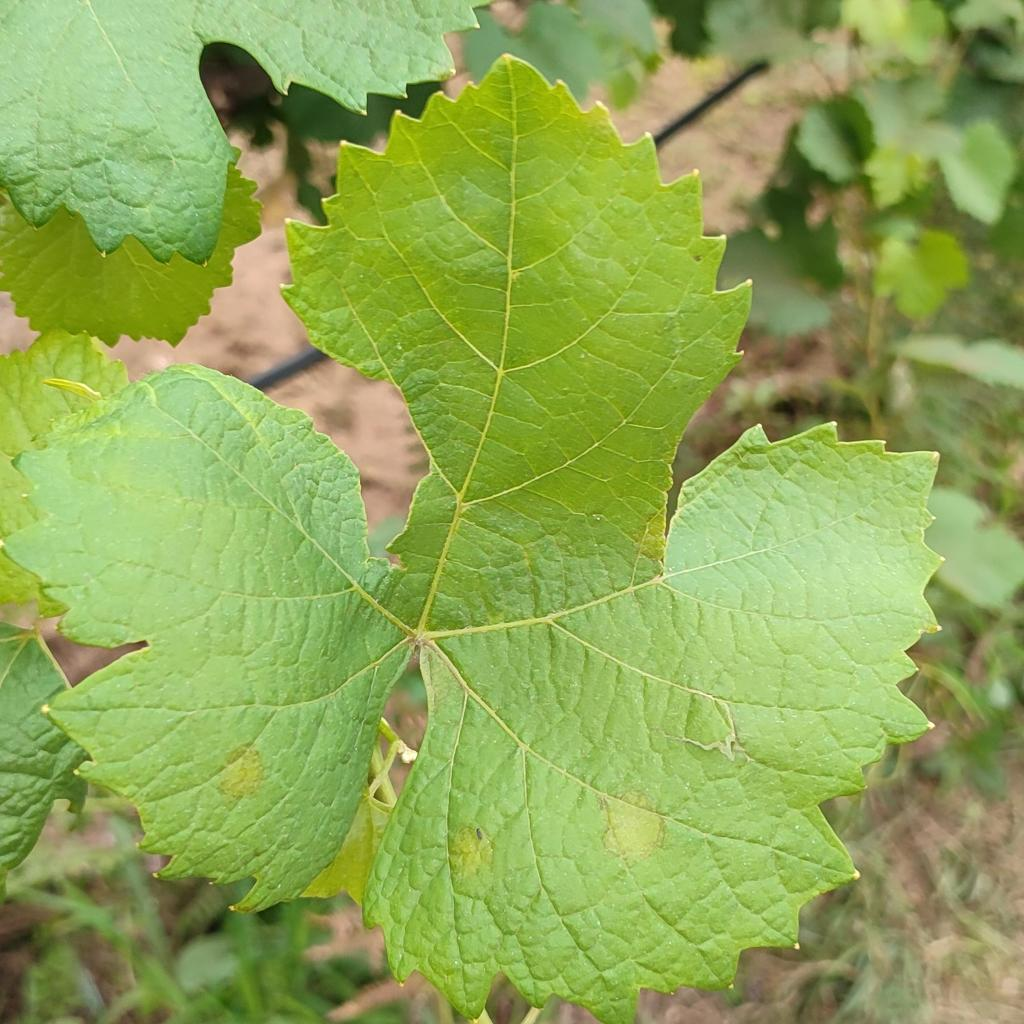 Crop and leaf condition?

grapevine, downy mildew
